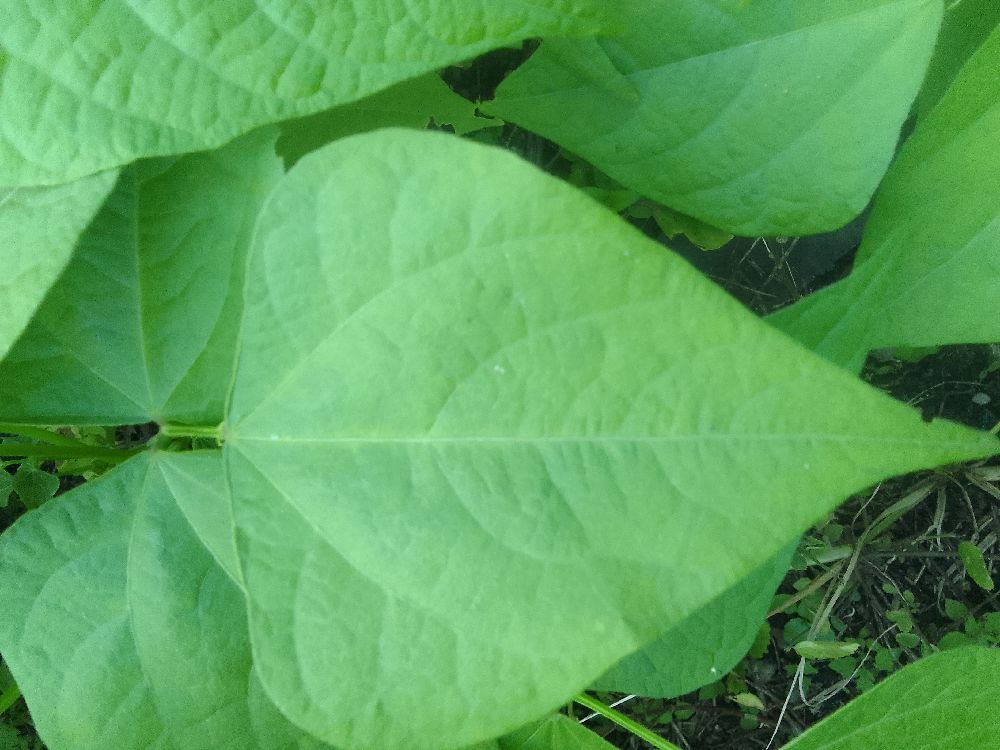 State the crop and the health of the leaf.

common bean, healthy
